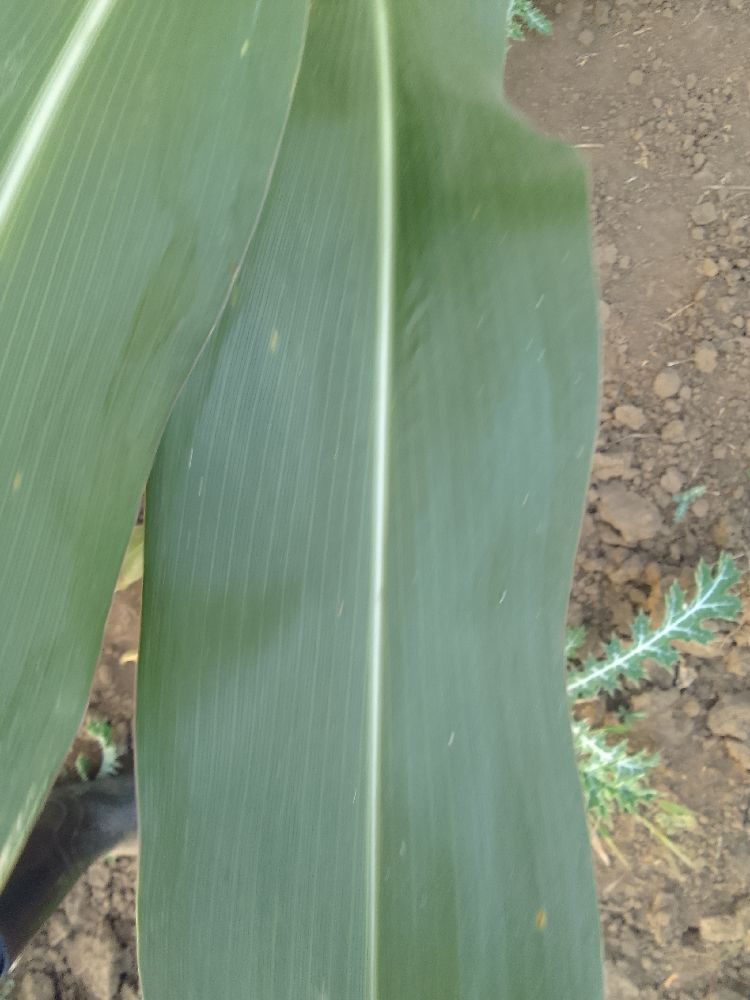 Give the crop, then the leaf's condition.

maize, healthy
